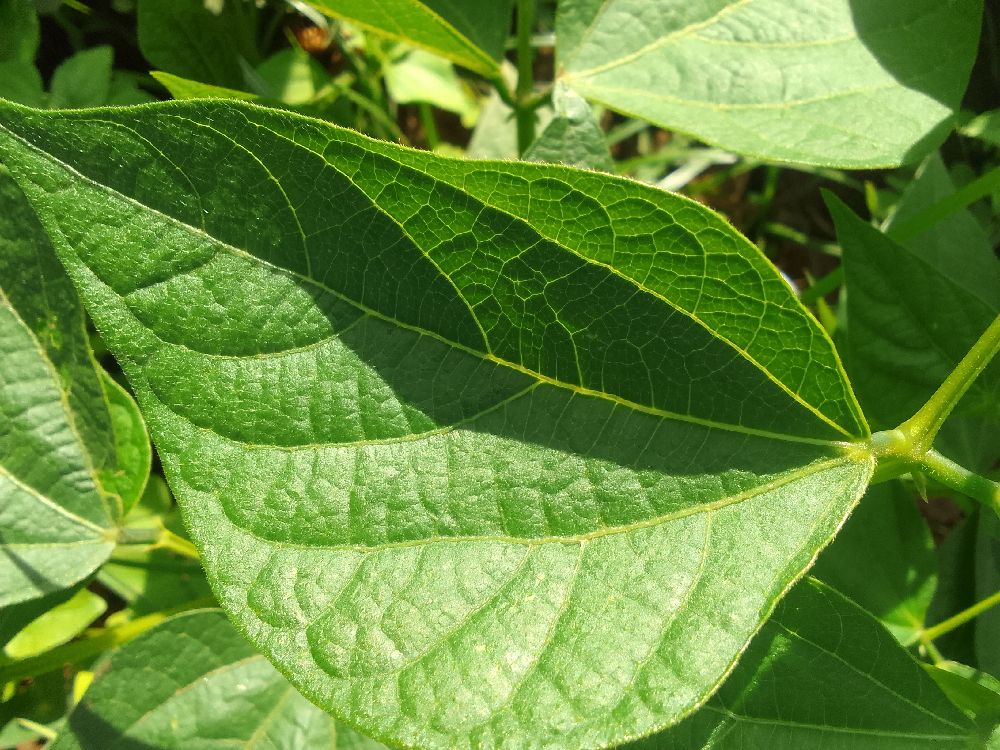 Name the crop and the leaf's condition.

common bean, healthy
